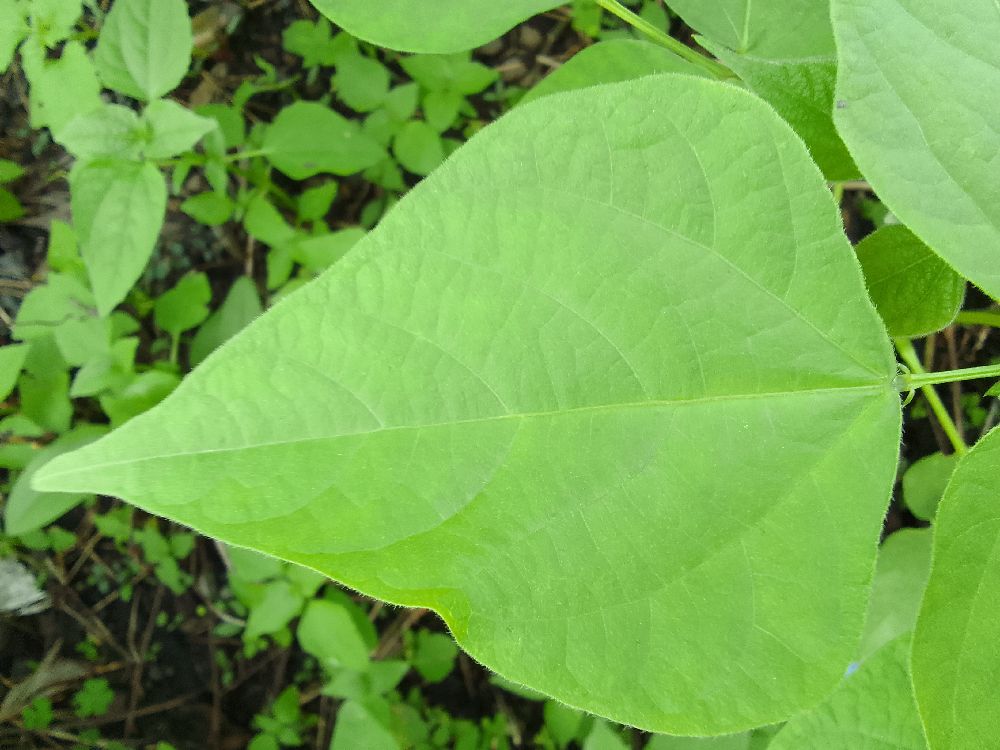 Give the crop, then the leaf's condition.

common bean, healthy
